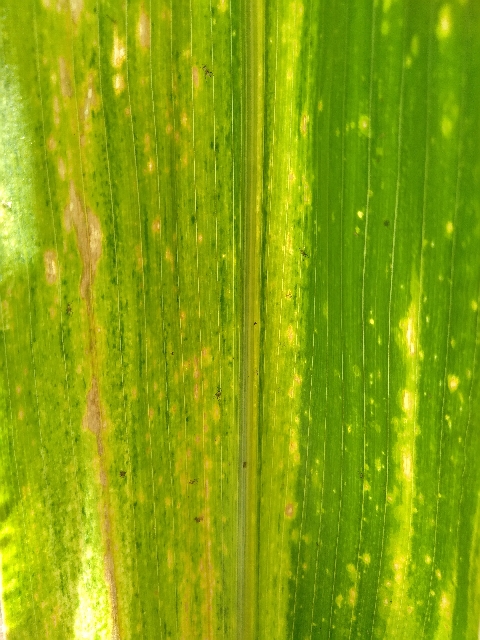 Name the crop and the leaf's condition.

maize, maize lethal necrosis
